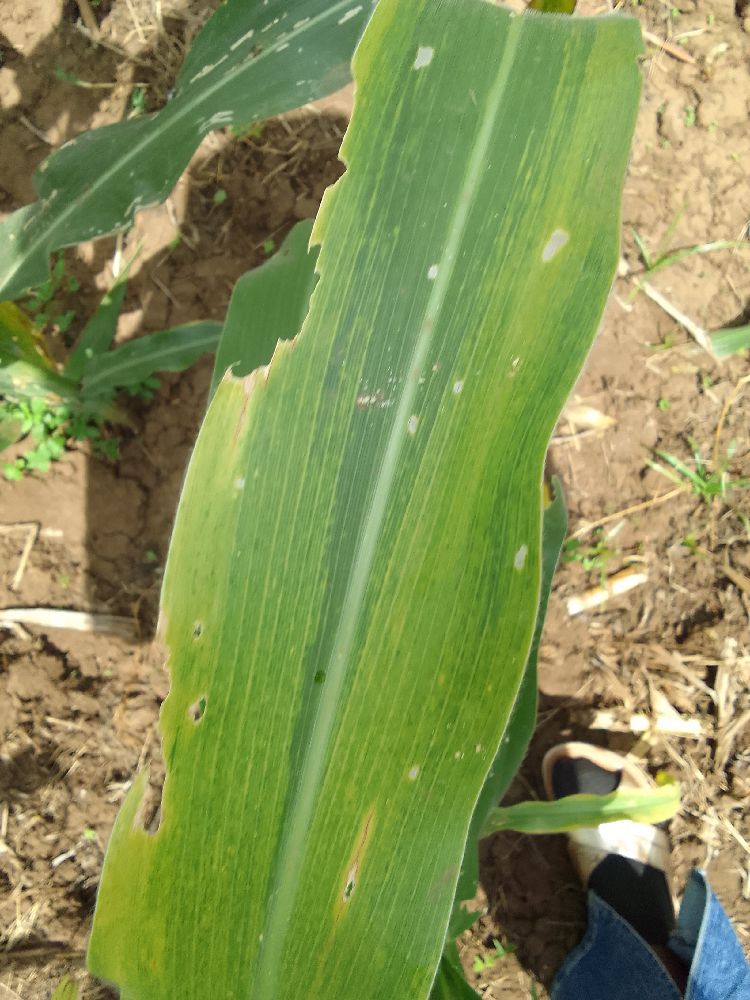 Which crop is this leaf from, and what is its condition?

maize, maize lethal necrosis
